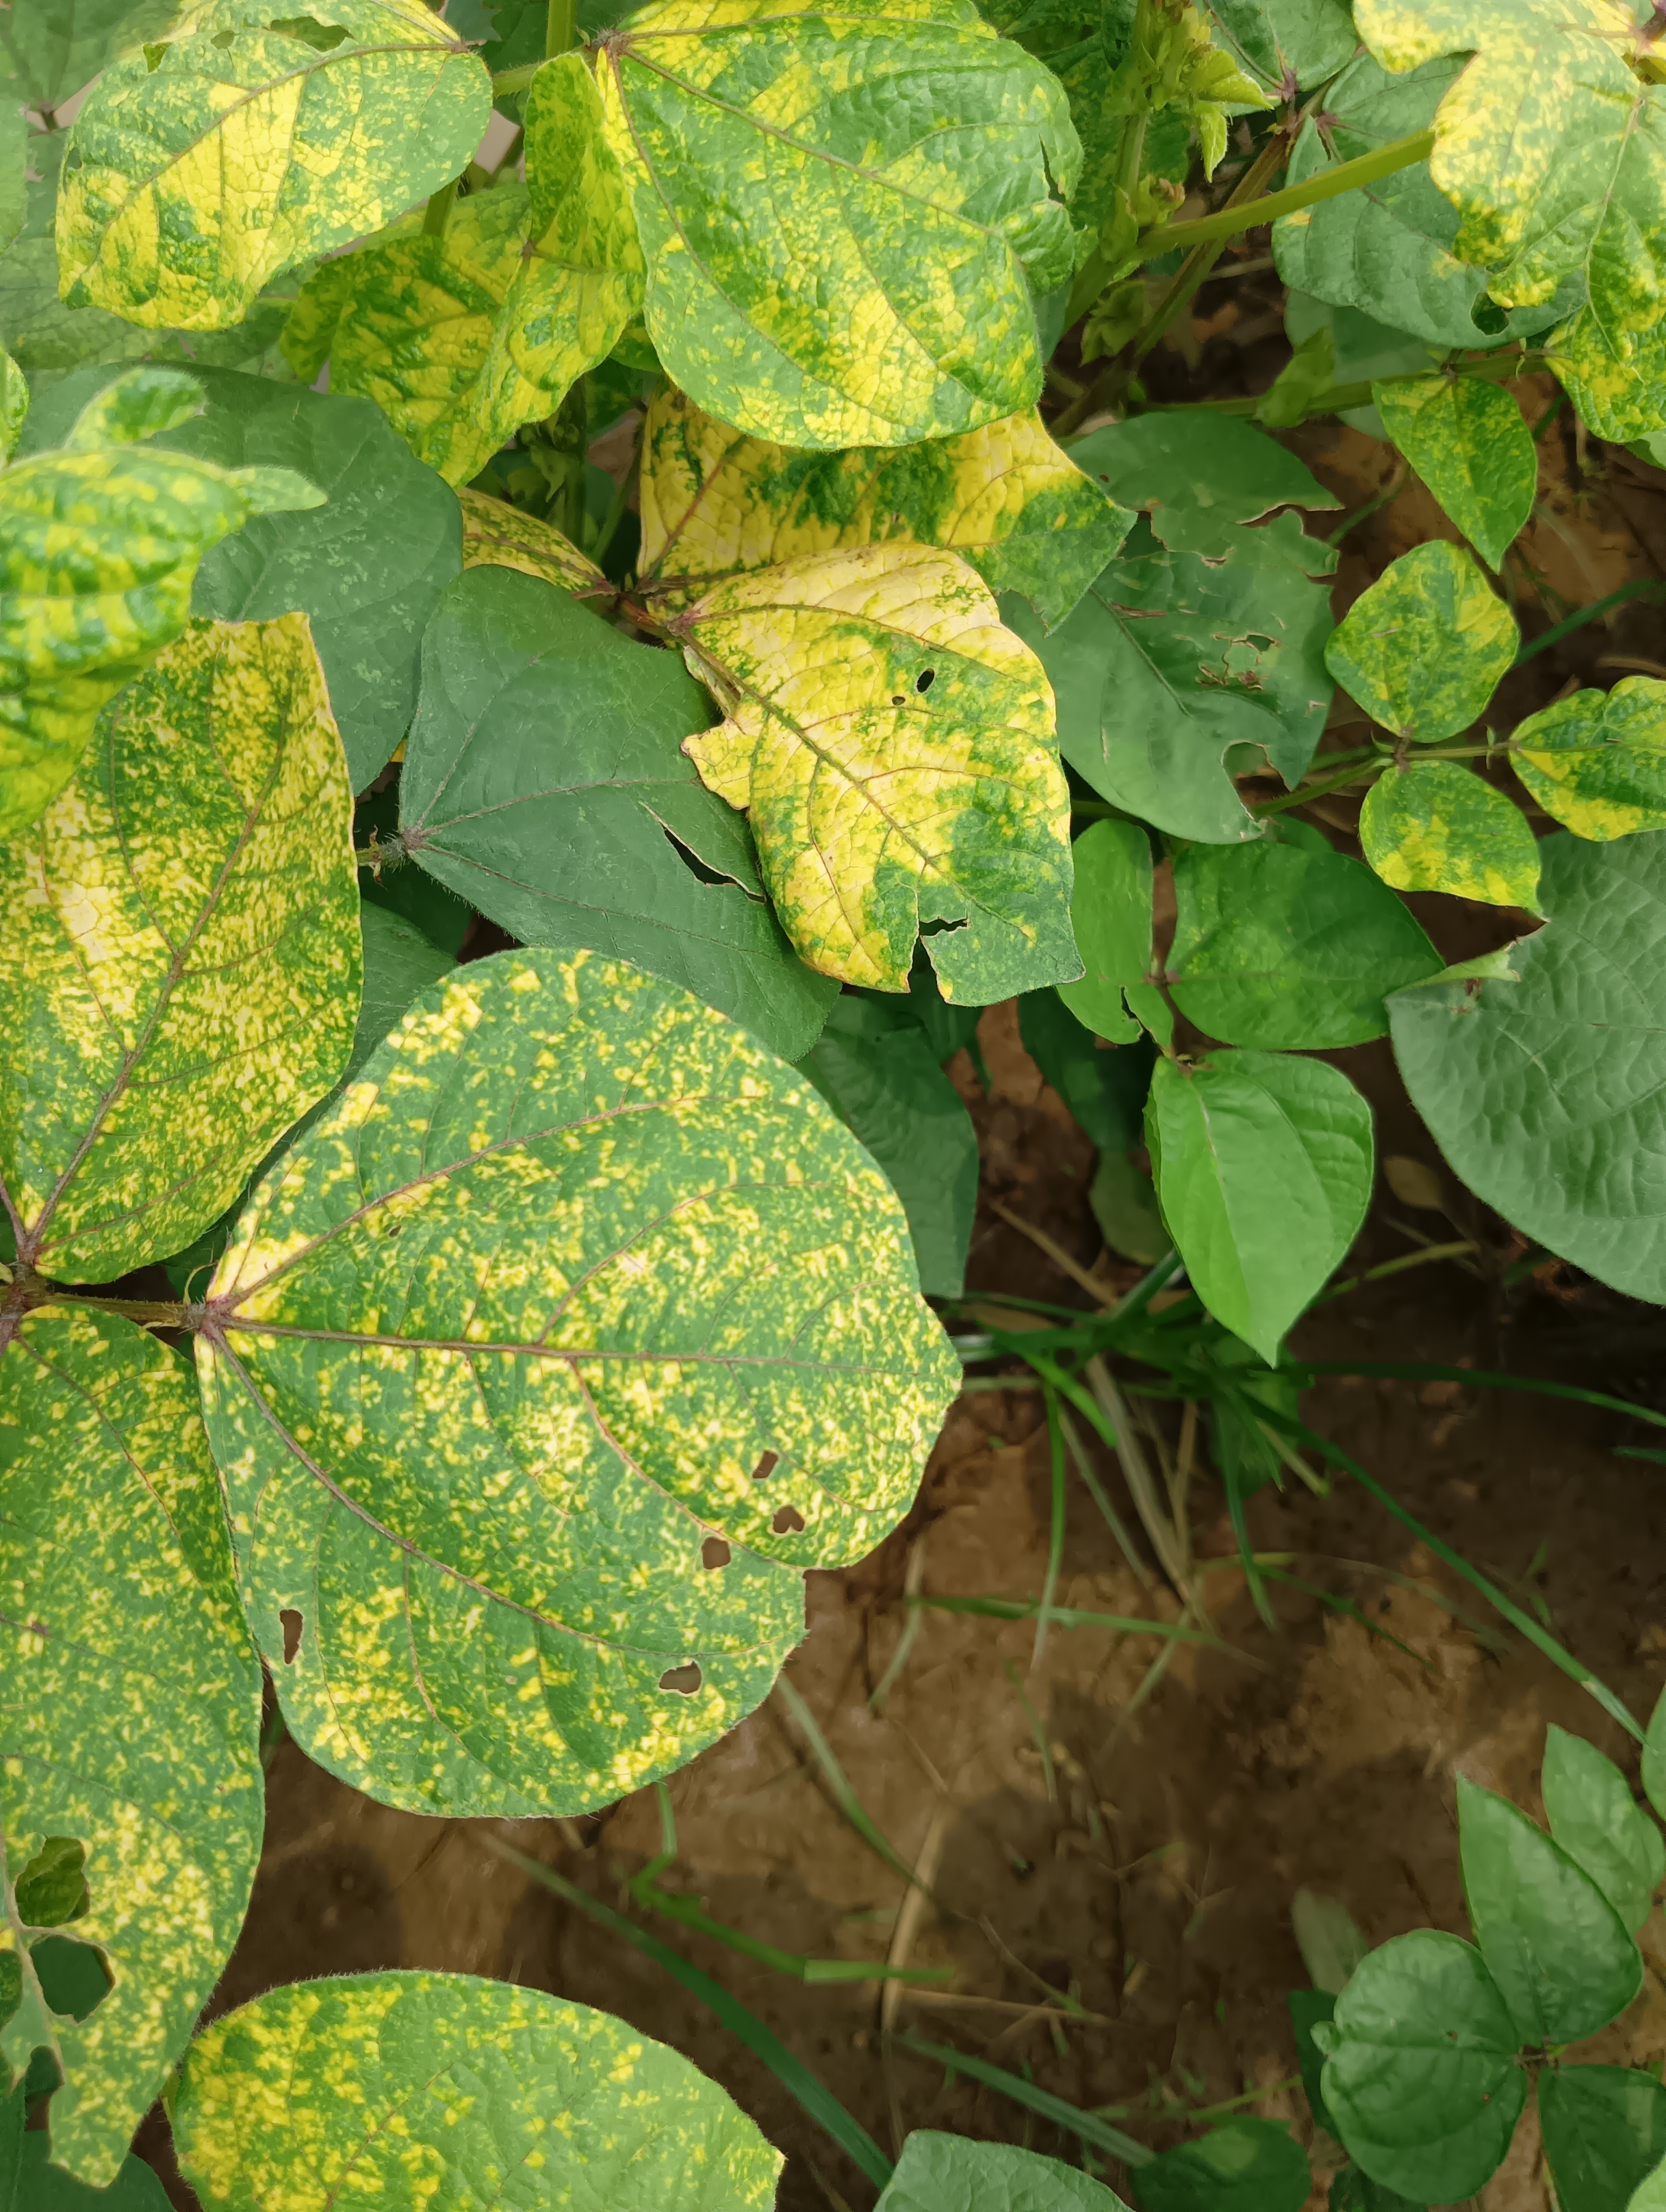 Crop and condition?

mungbean, yellow mosaic
